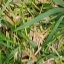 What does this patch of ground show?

grass
